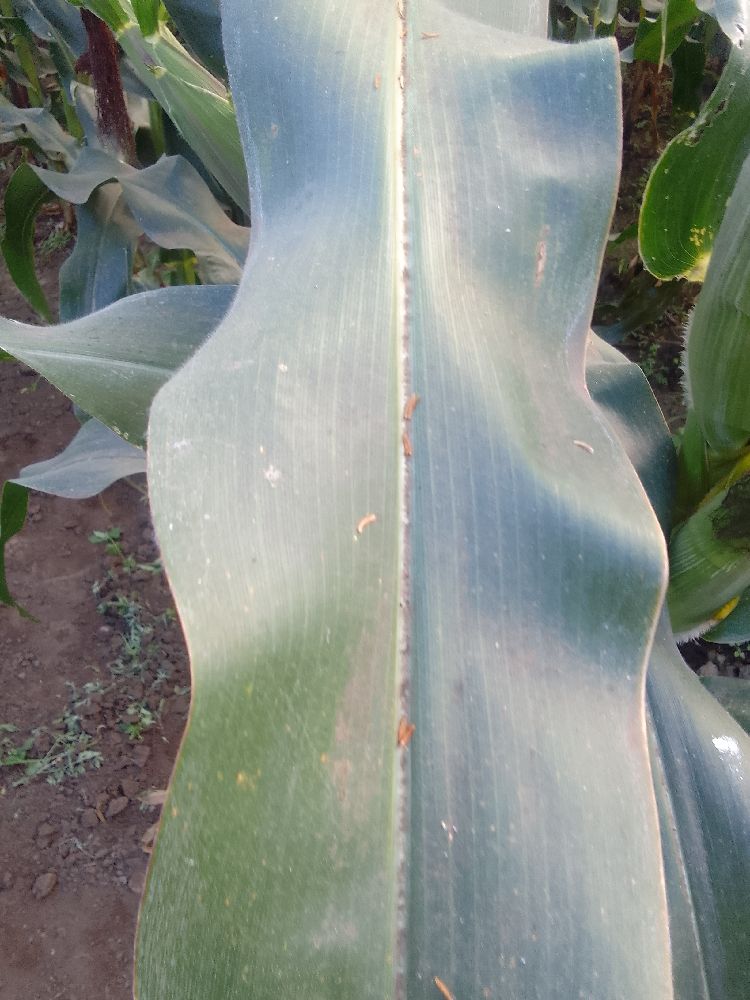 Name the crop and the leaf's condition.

maize, healthy
